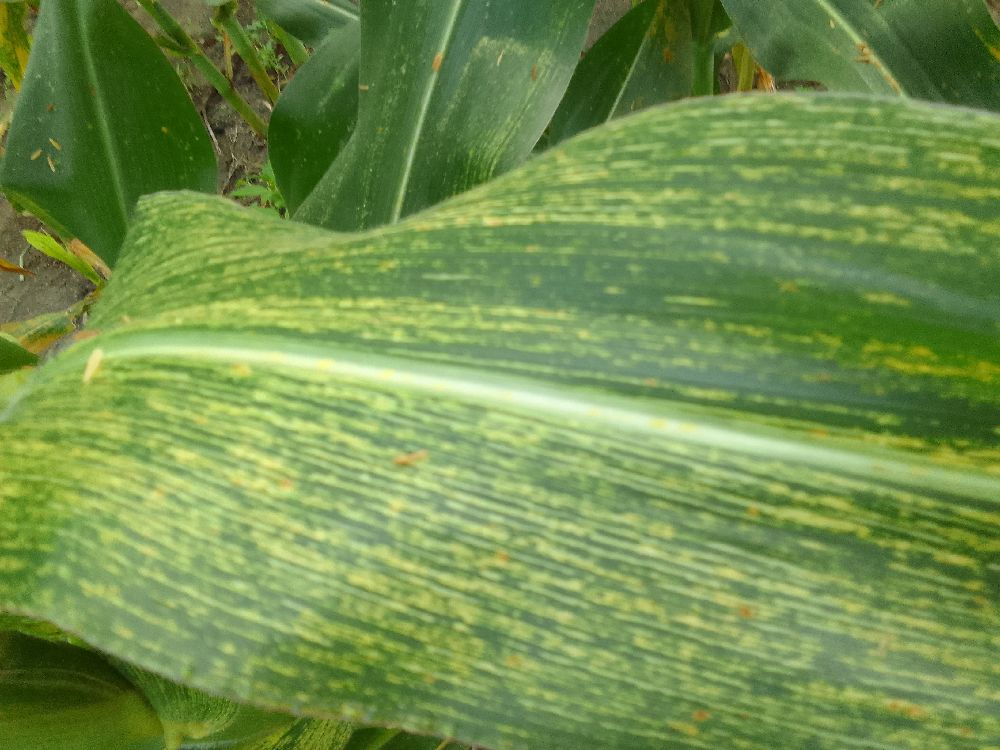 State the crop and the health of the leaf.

maize, maize streak virus
